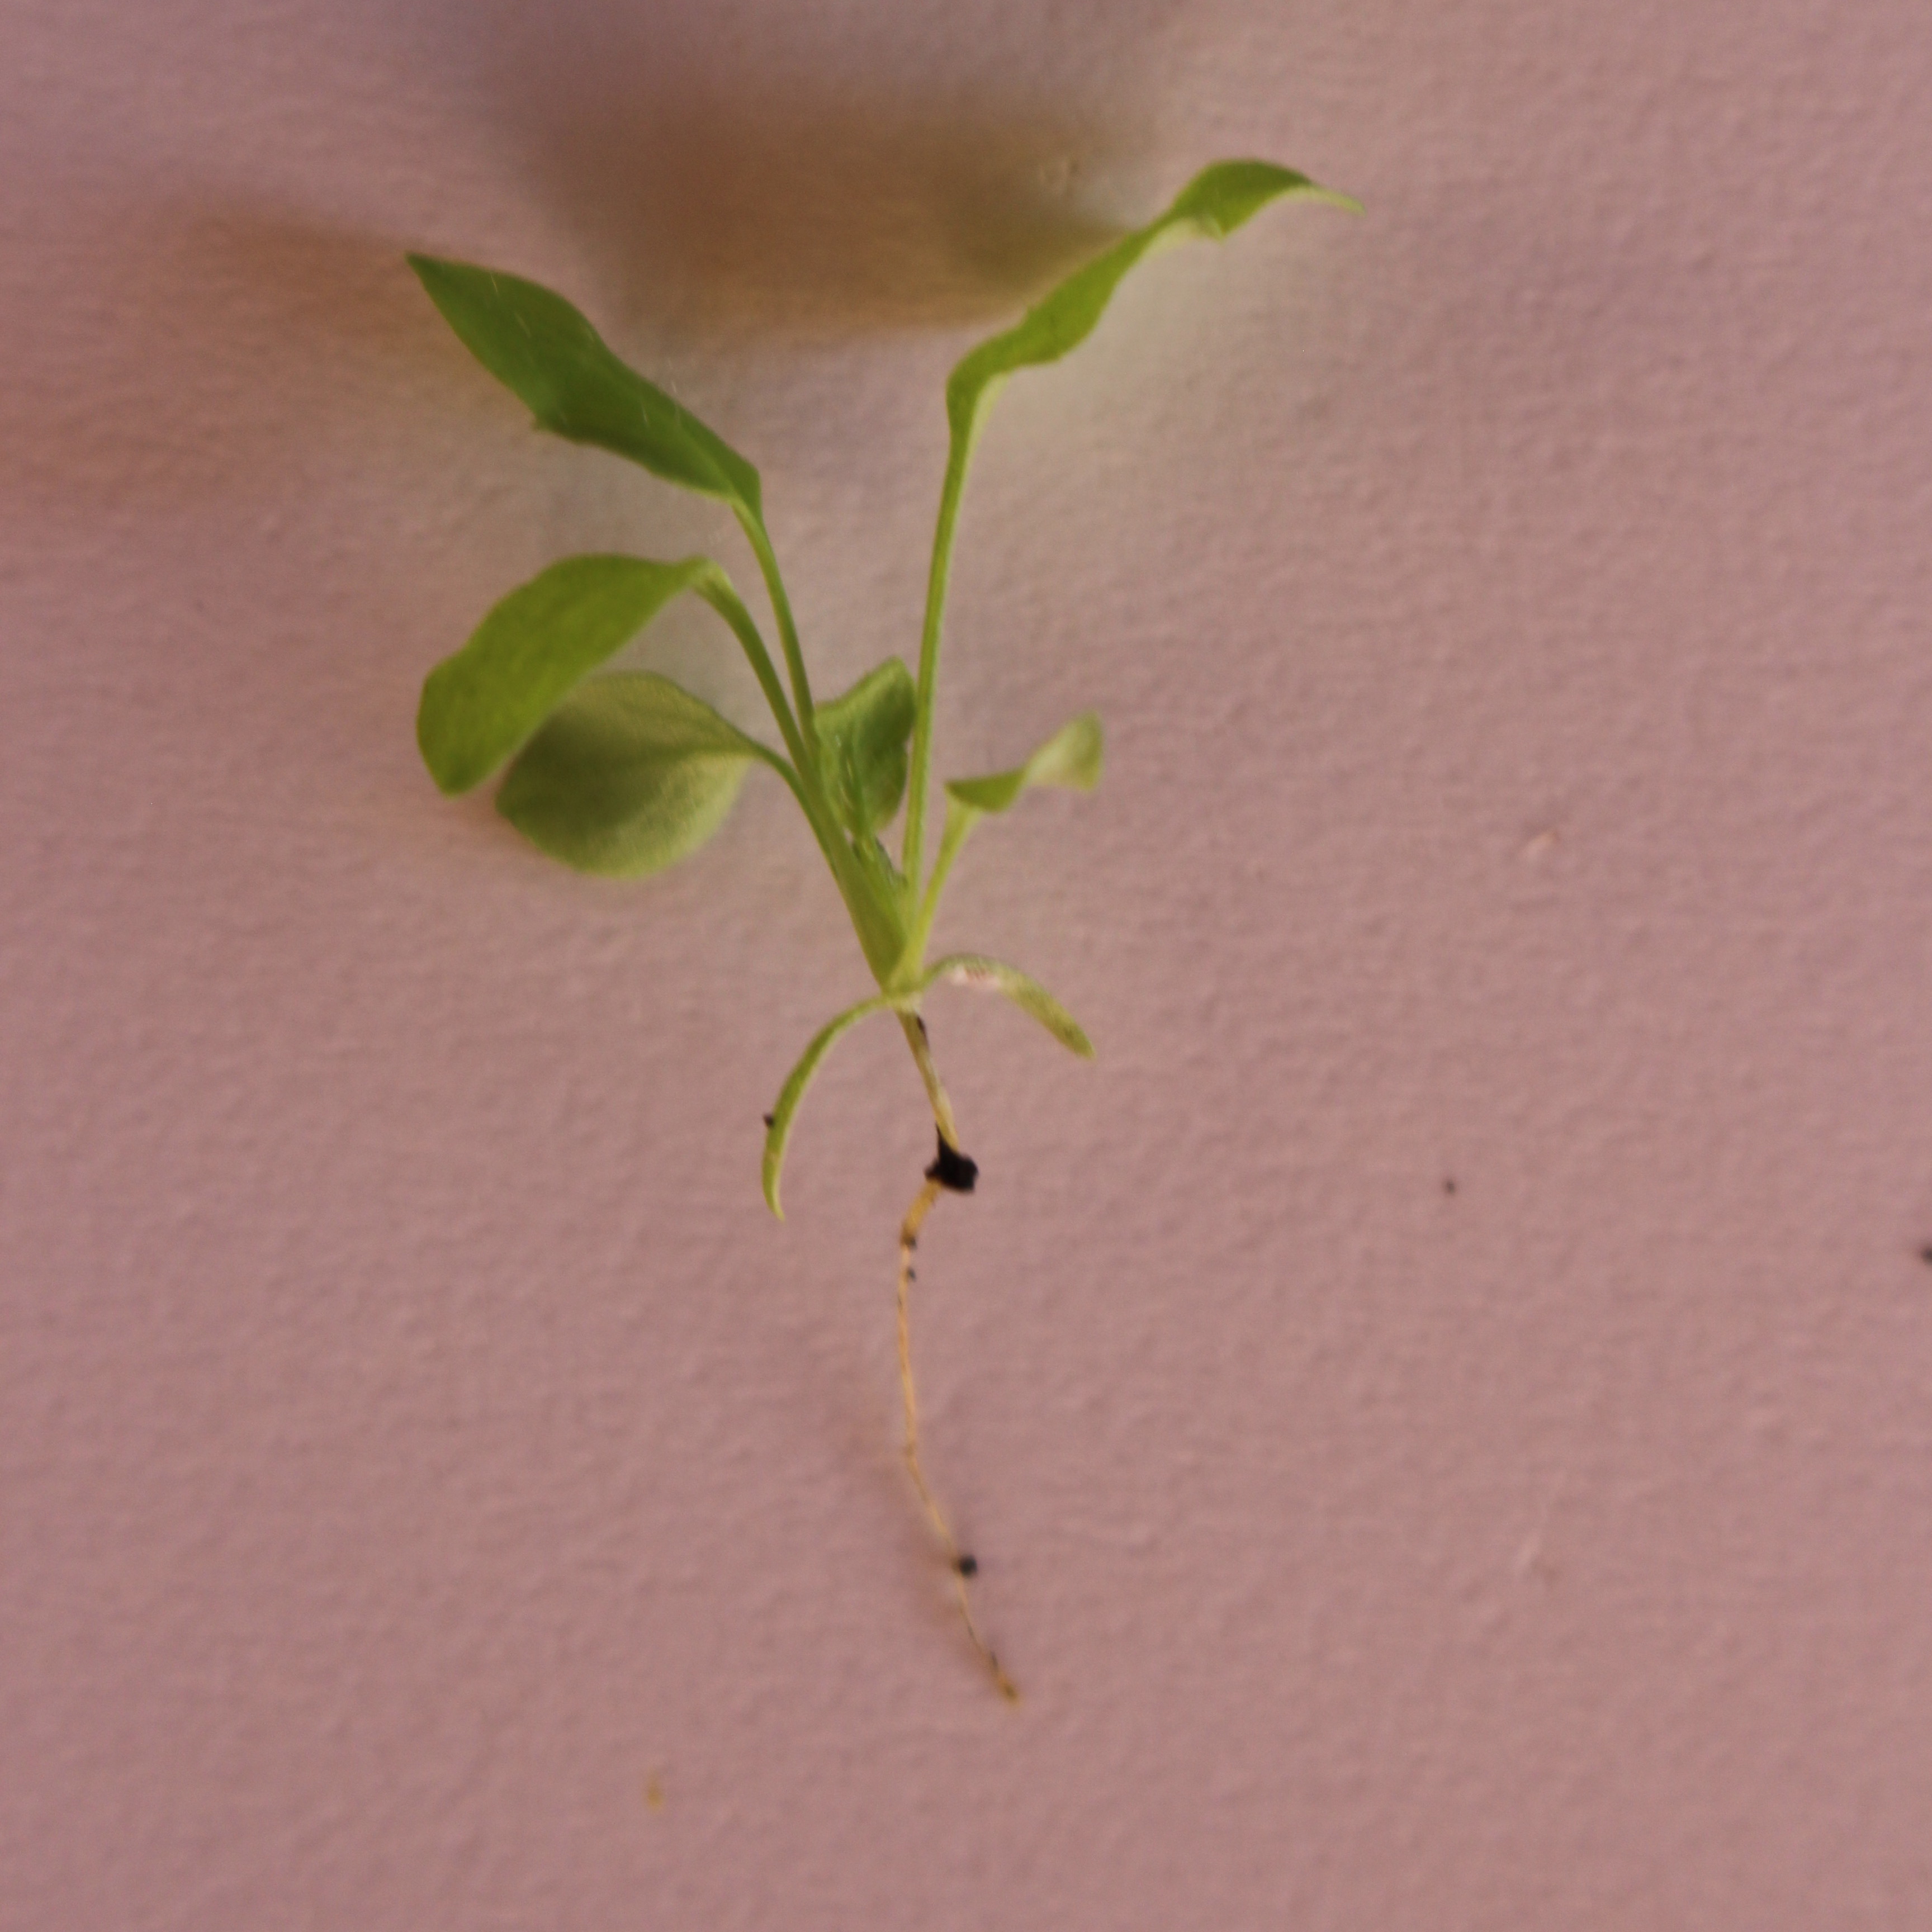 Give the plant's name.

Papaver rhoeas
